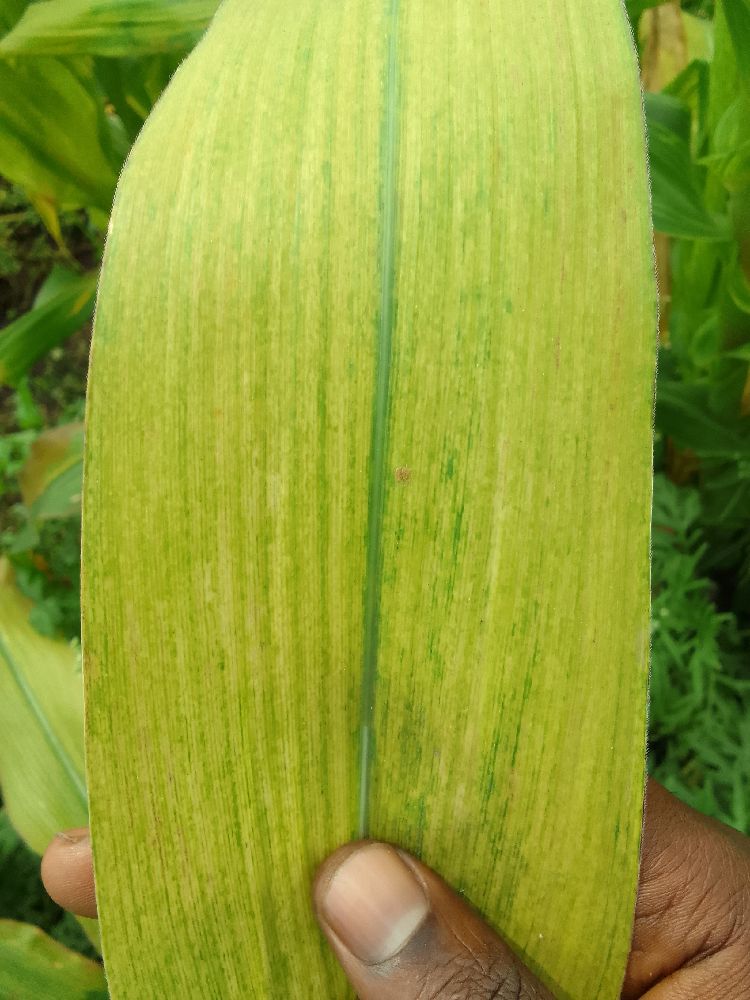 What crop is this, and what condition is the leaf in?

maize, maize lethal necrosis
